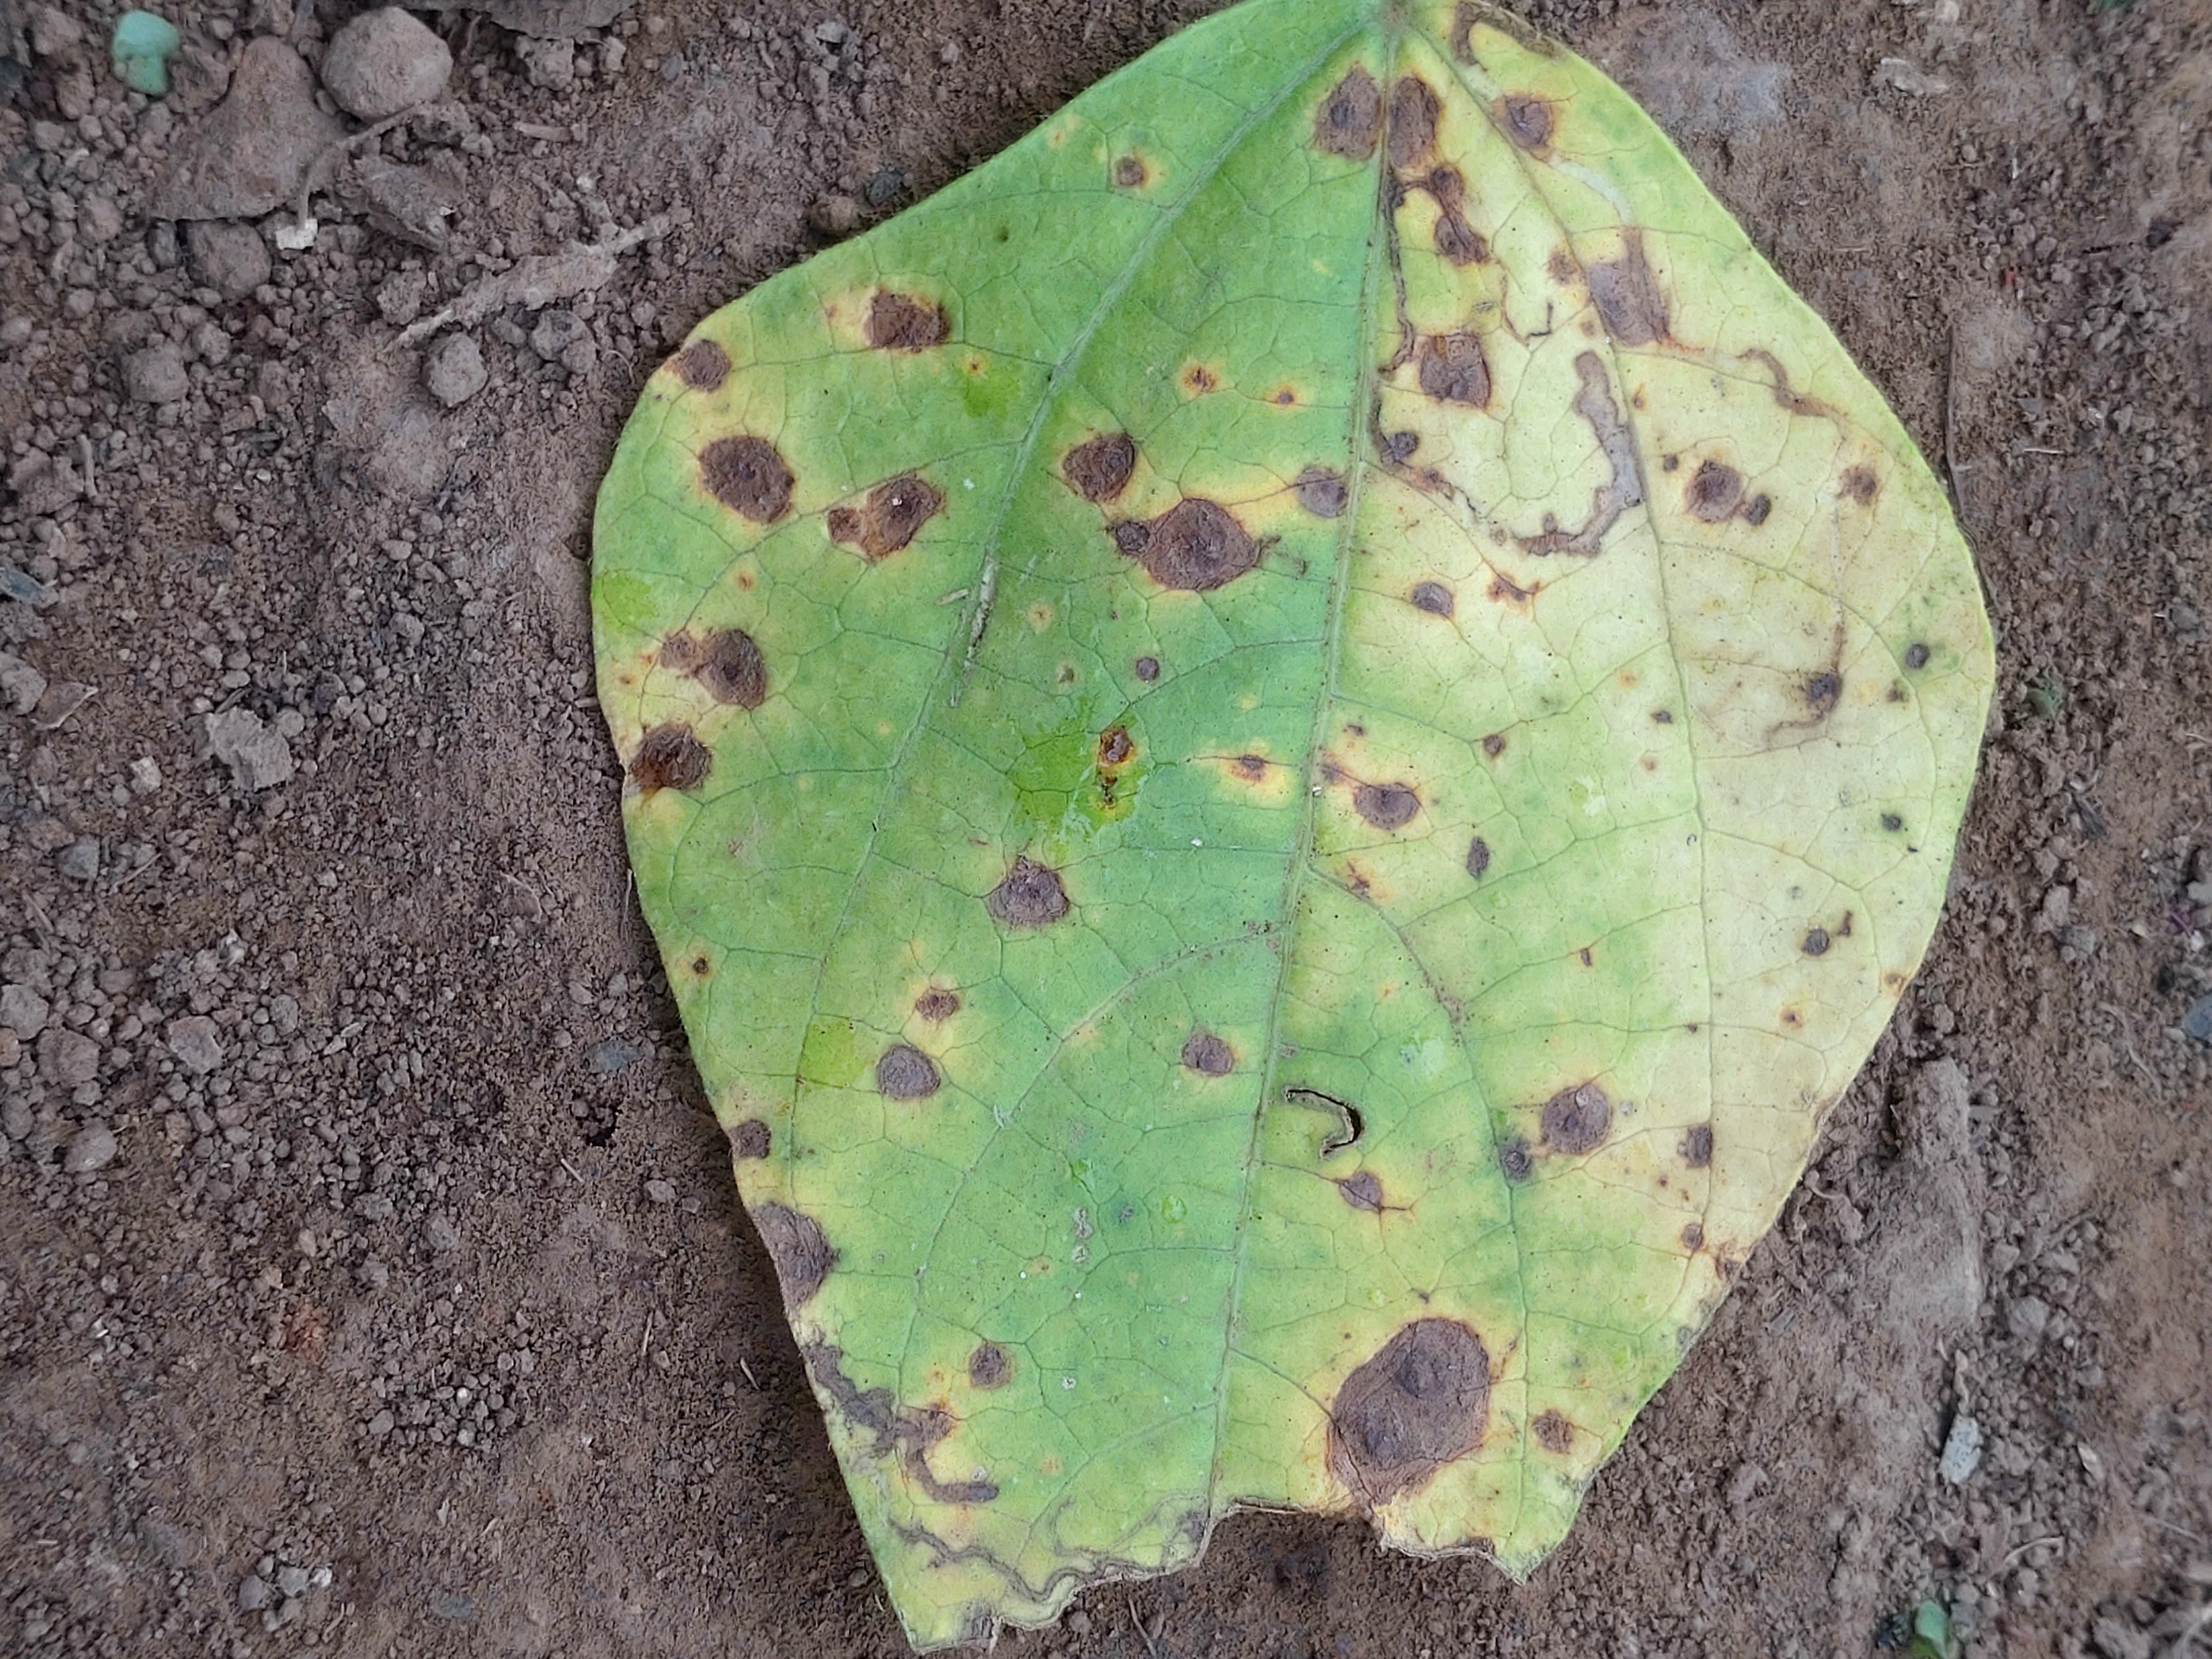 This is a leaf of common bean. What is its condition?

anthracnose
